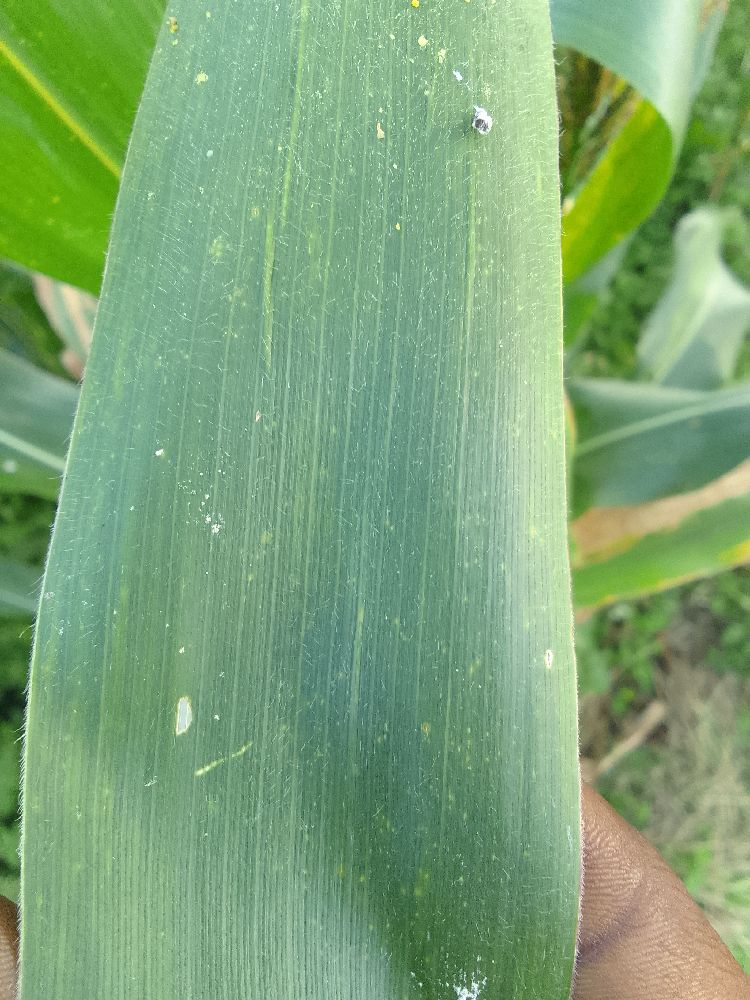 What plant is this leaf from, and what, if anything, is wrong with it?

maize, healthy
